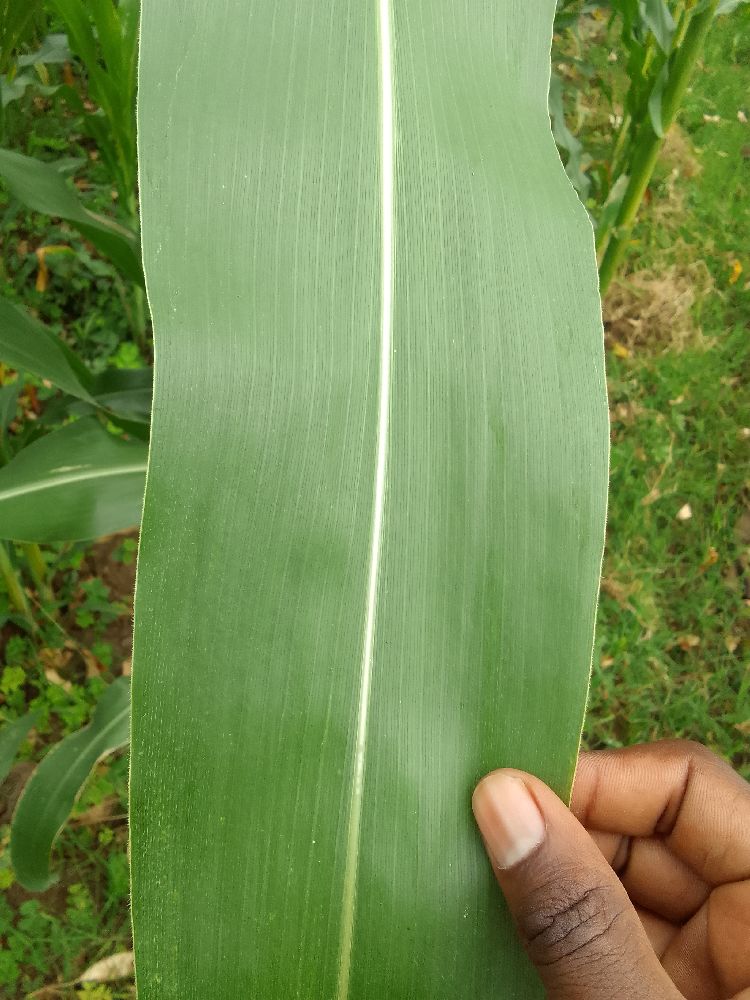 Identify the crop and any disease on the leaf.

maize, healthy
